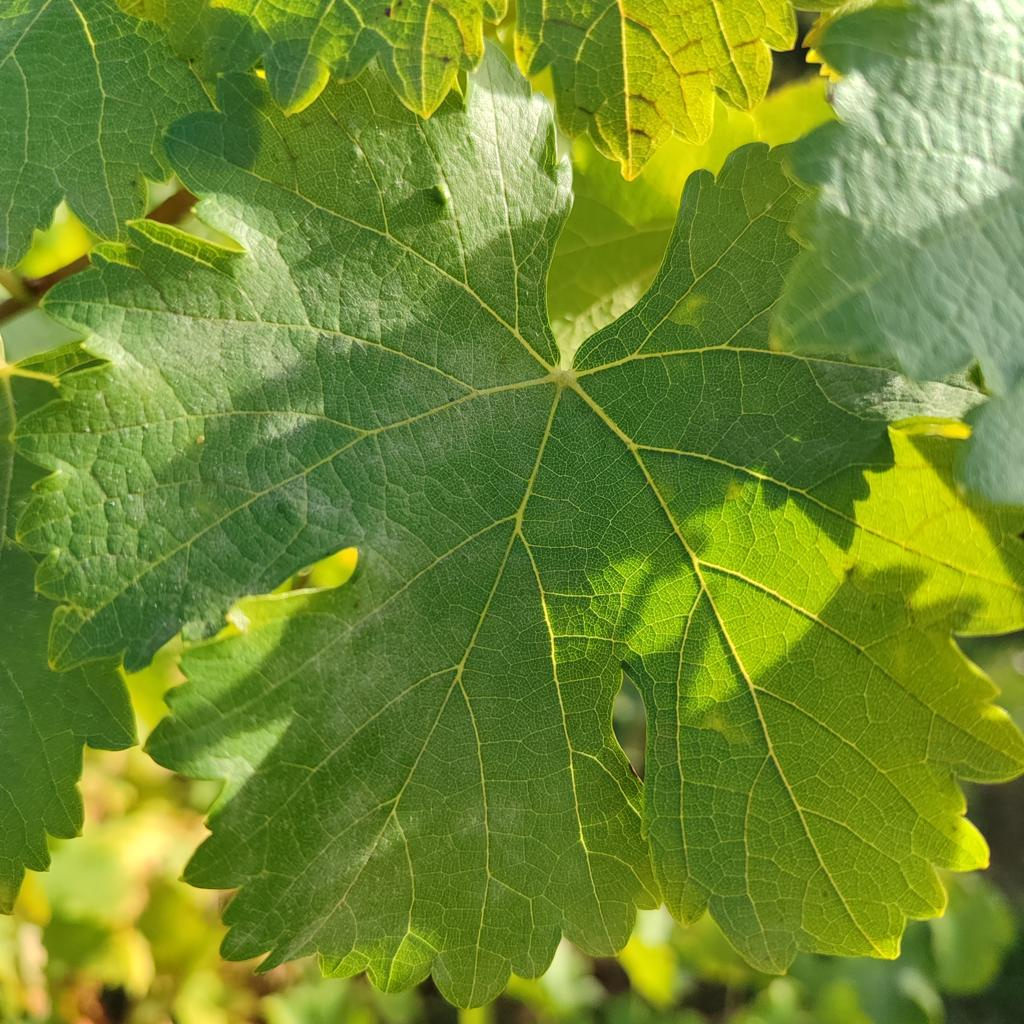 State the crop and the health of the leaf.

grapevine, powdery mildew
